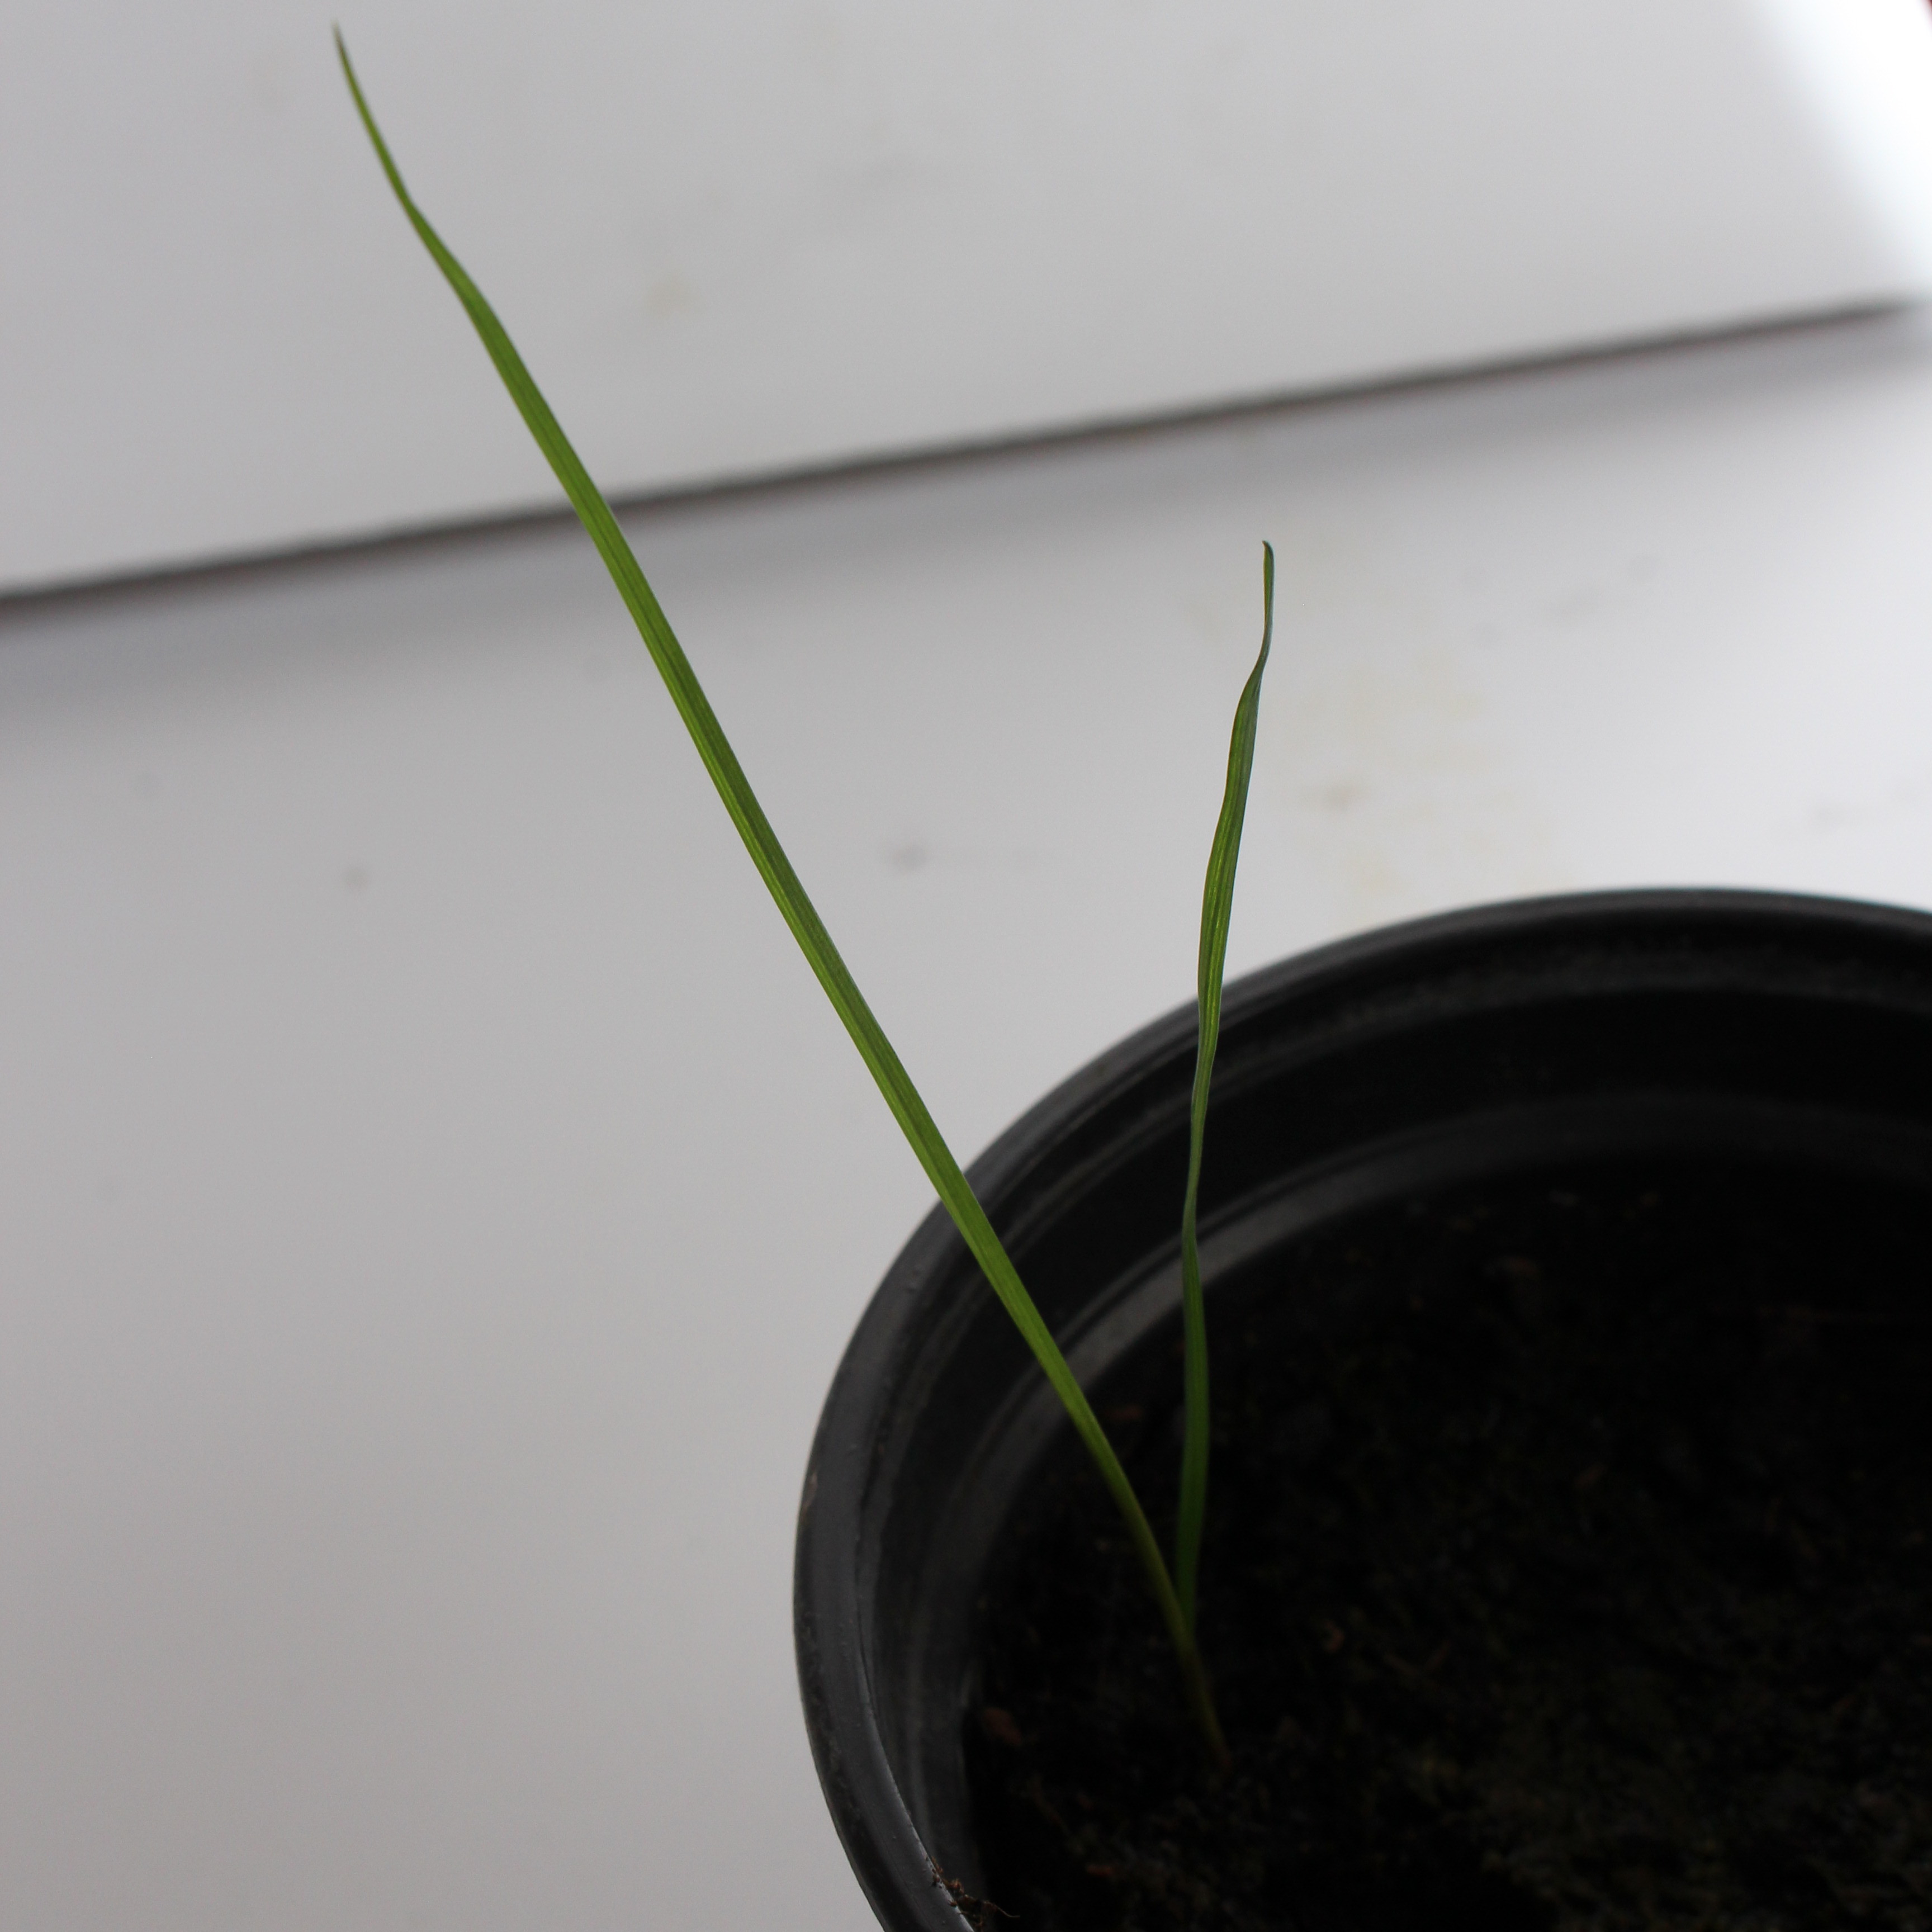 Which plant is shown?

Lolium multiflorum
